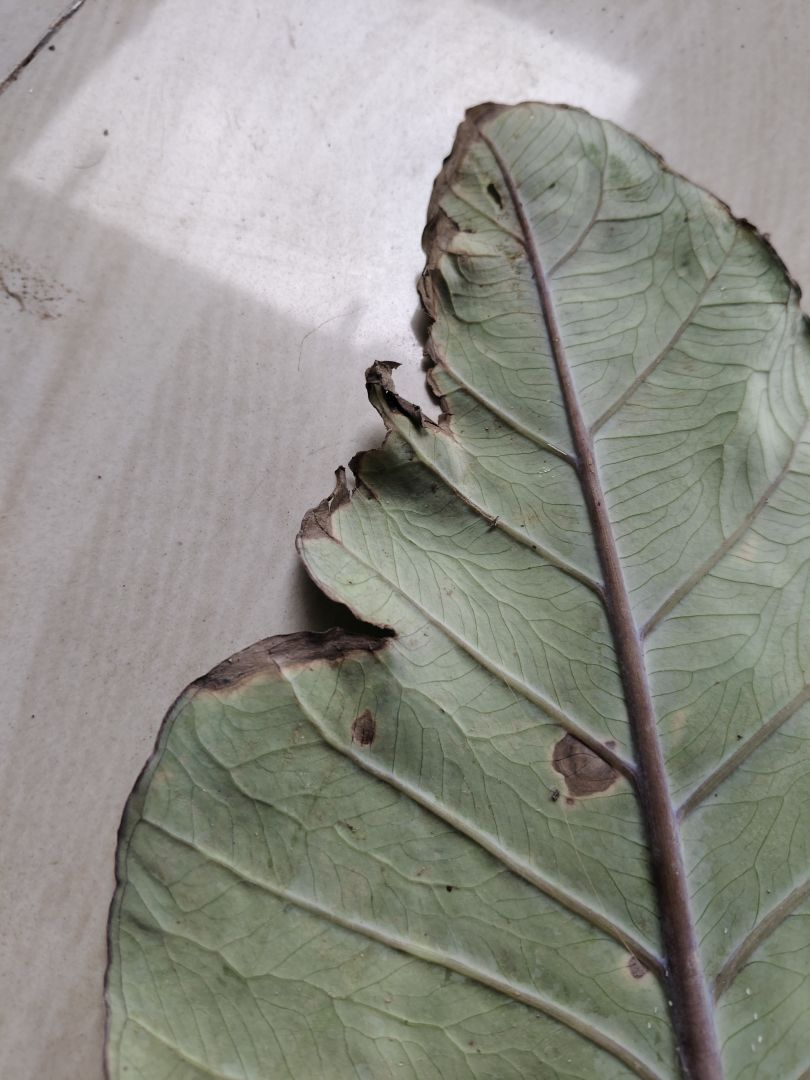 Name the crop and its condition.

taro, leaf blight
